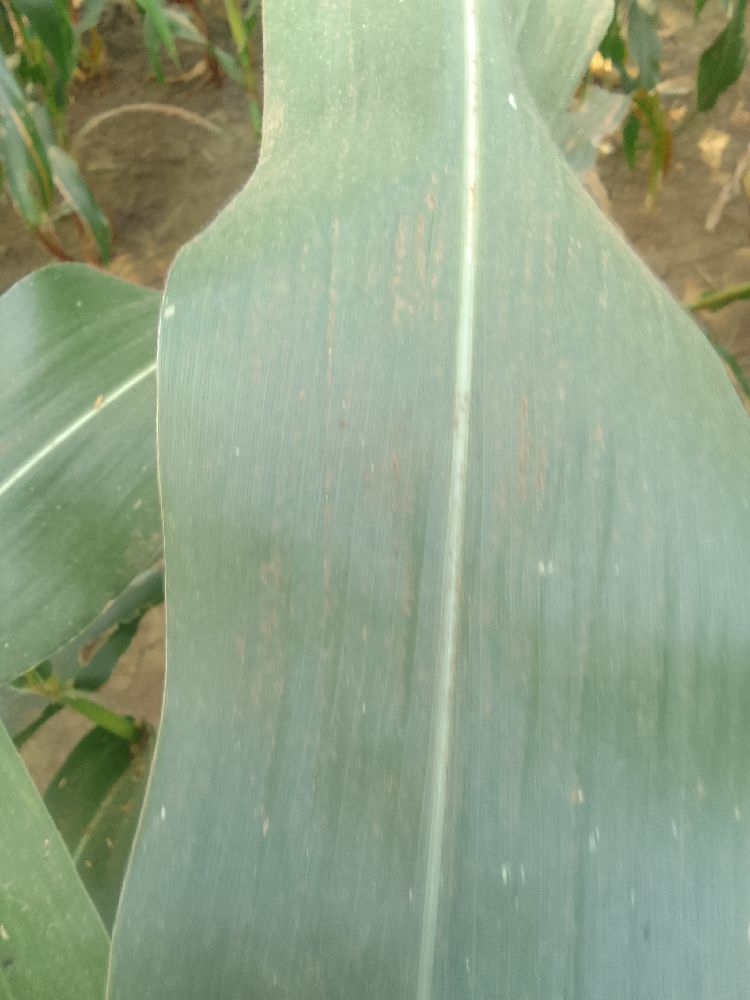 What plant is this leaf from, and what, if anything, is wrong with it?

maize, healthy
